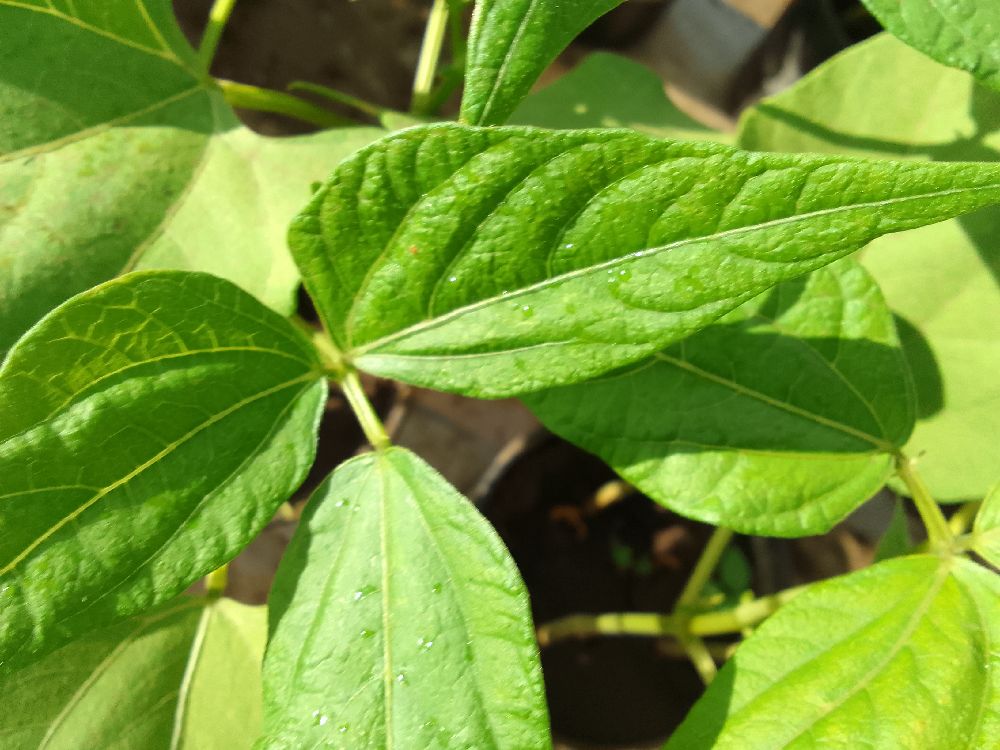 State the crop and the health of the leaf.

common bean, healthy
